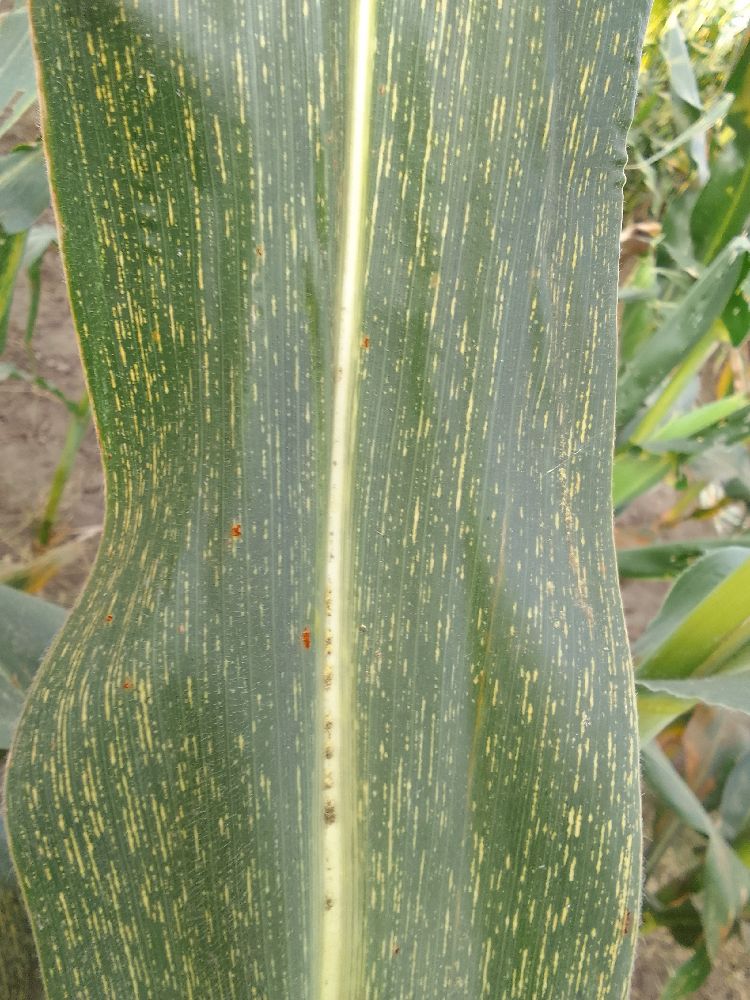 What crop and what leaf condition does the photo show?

maize, maize streak virus
